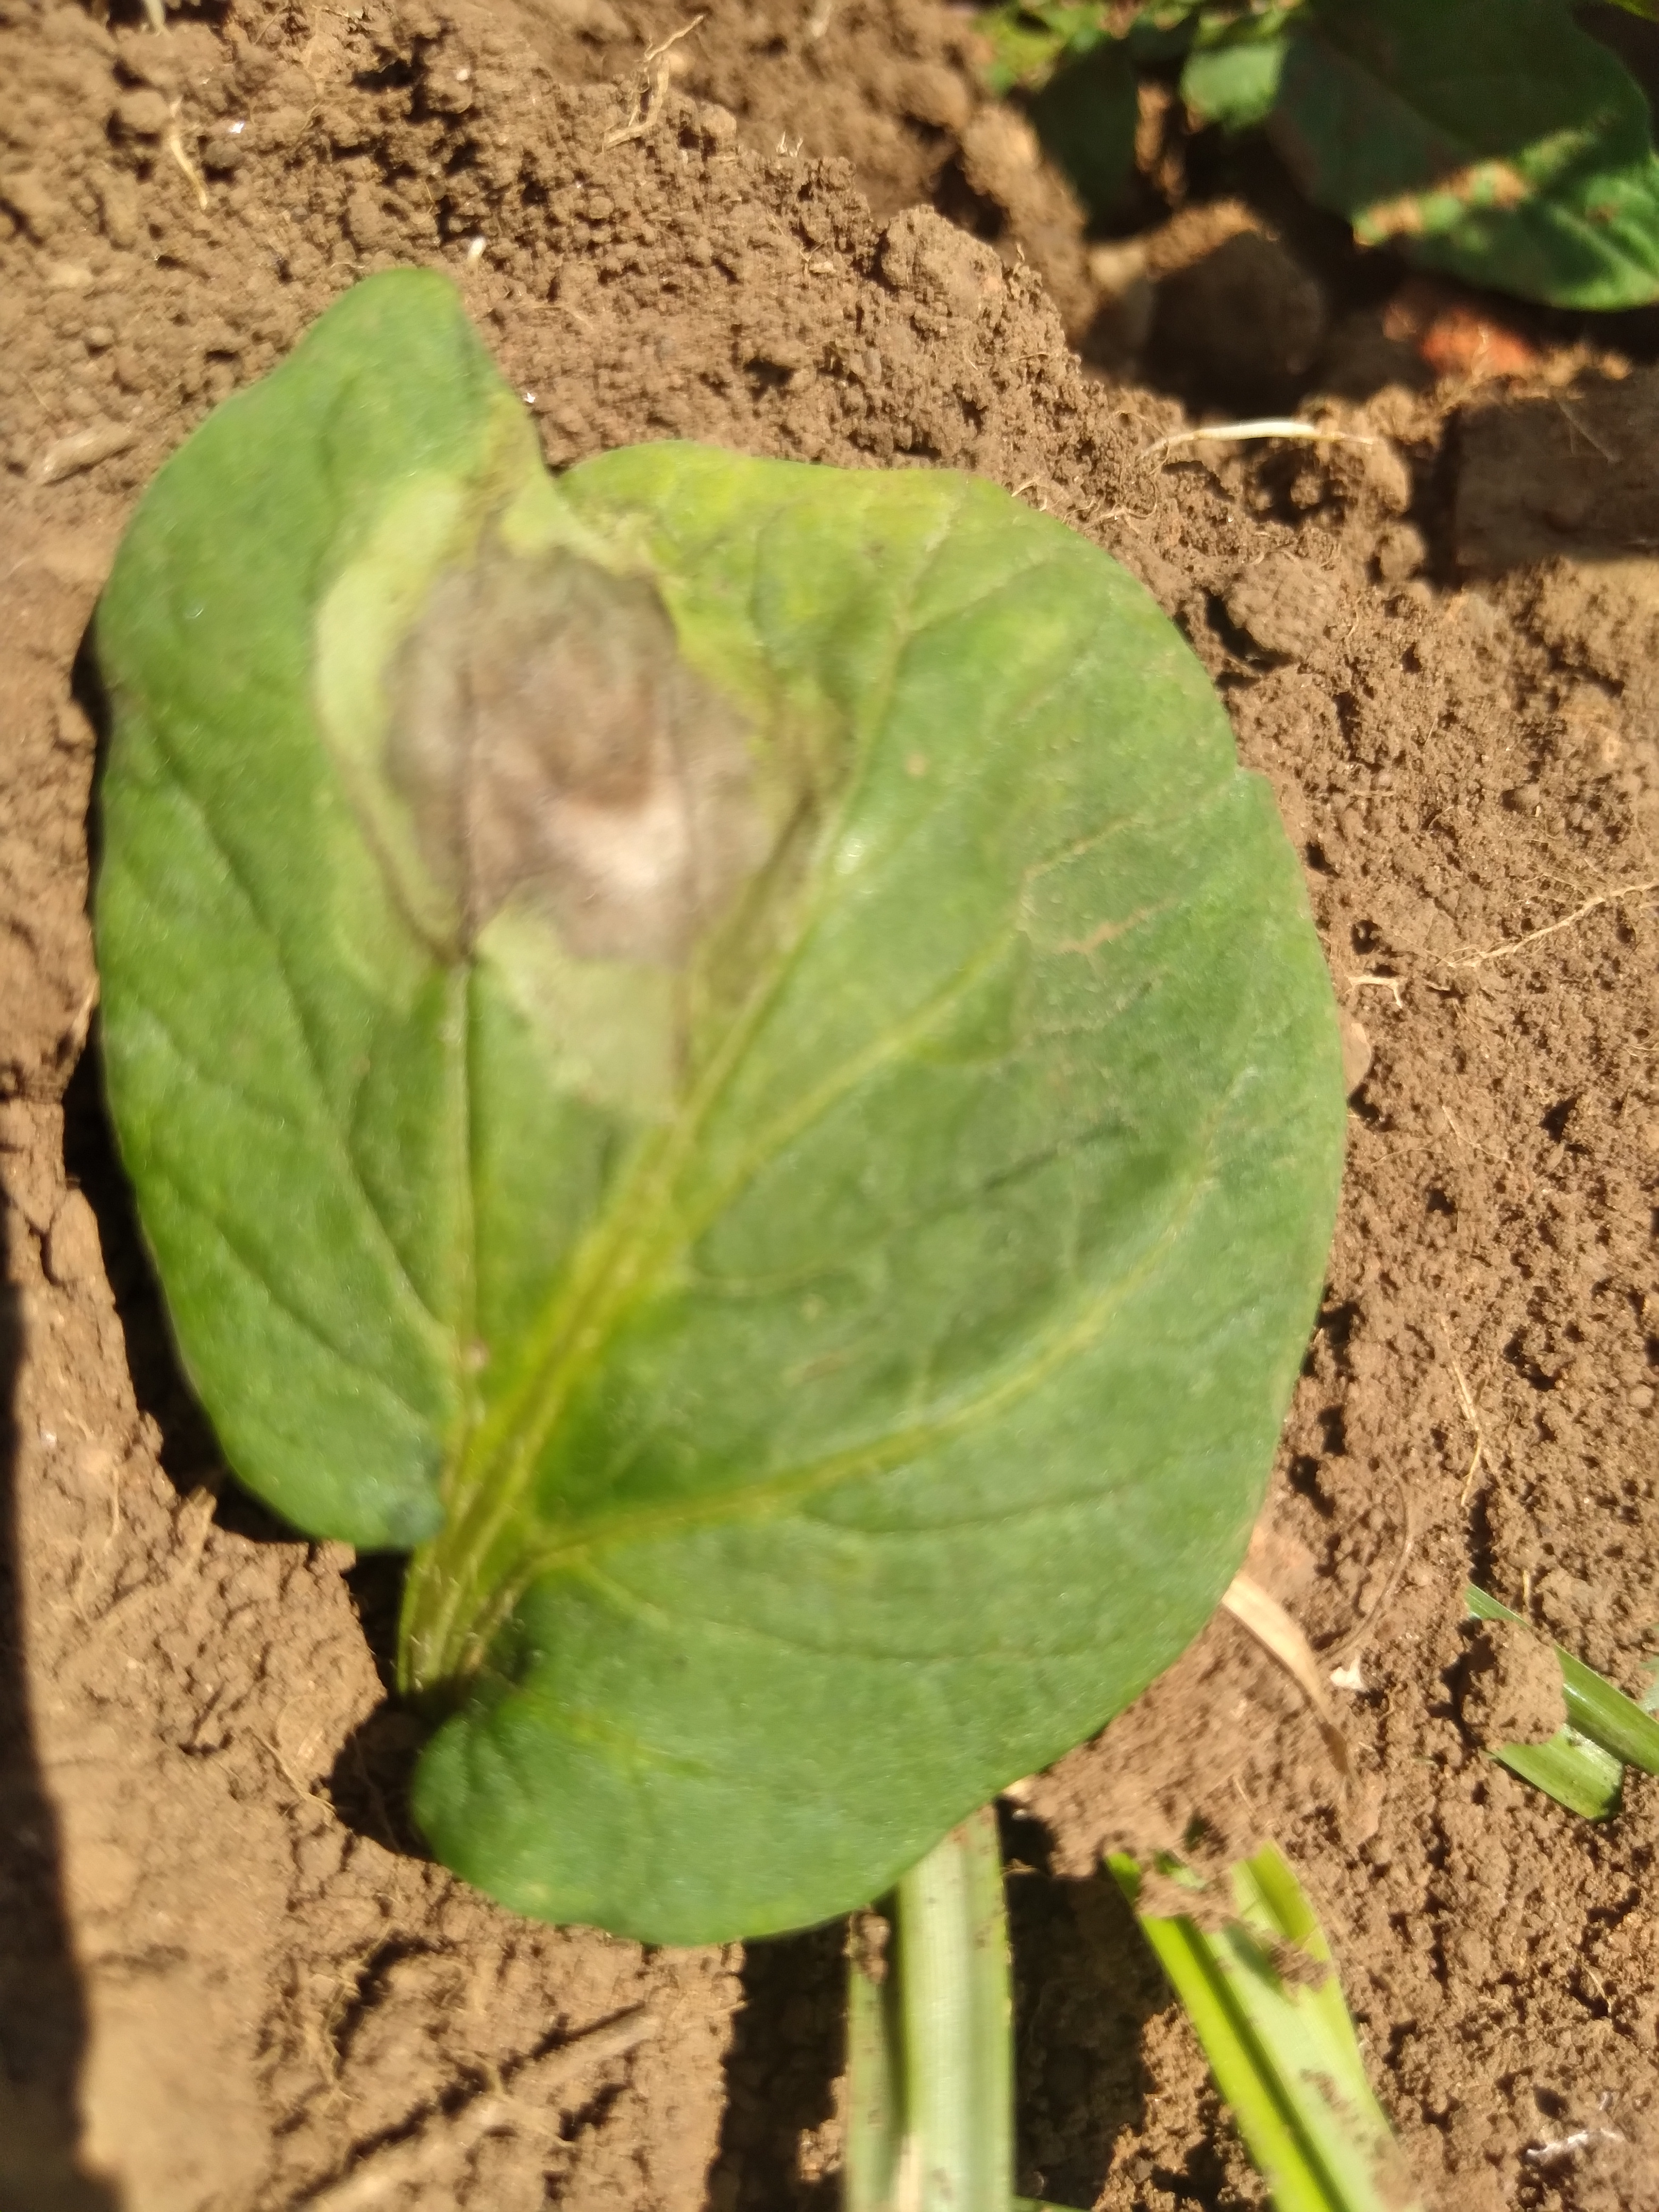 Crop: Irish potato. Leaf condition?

early blight
